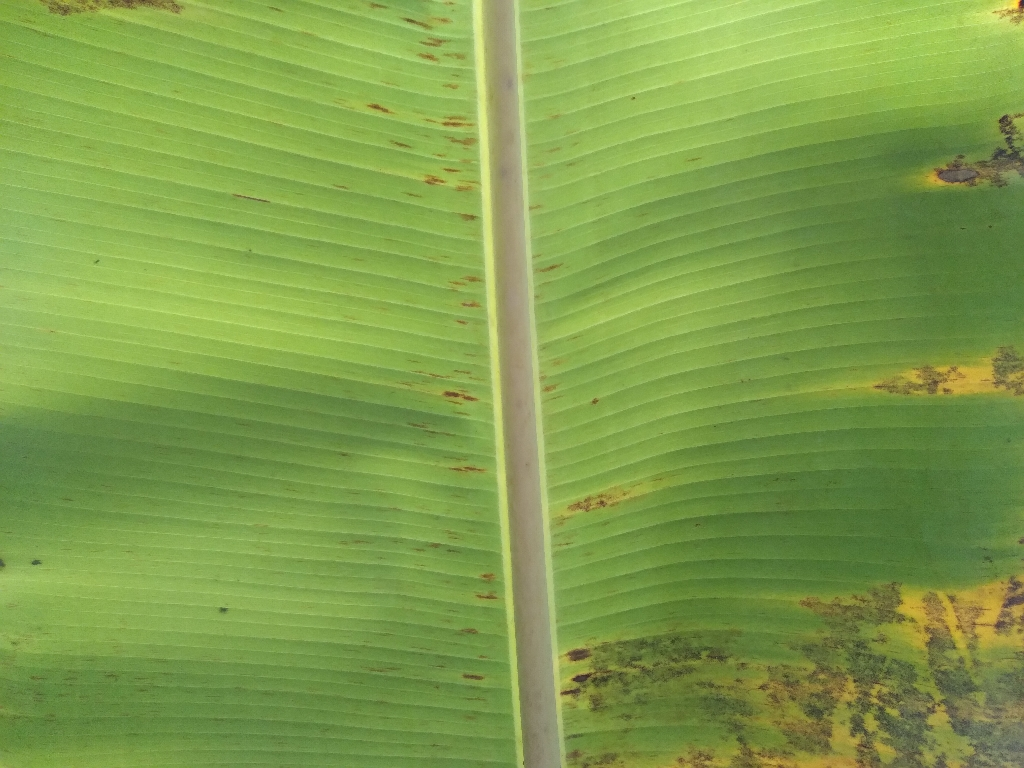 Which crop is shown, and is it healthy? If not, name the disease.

banana, black sigatoka
